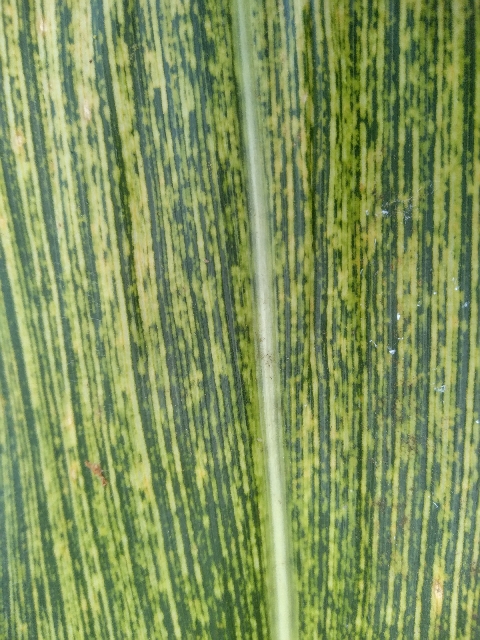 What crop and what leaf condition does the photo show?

maize, maize streak virus
